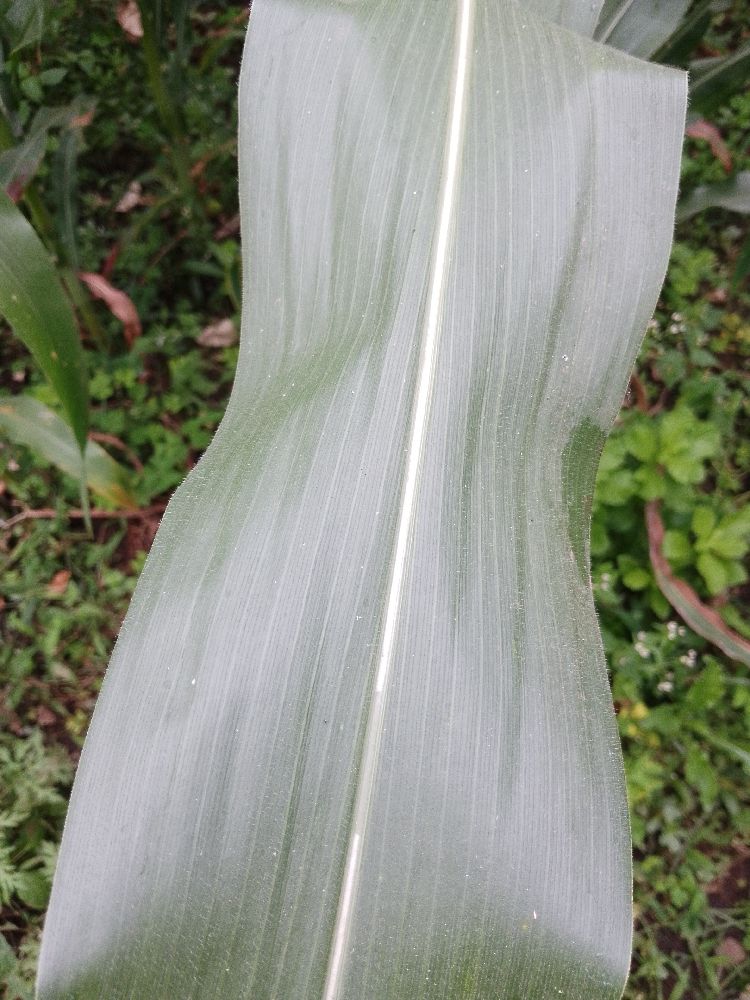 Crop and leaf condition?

maize, healthy
